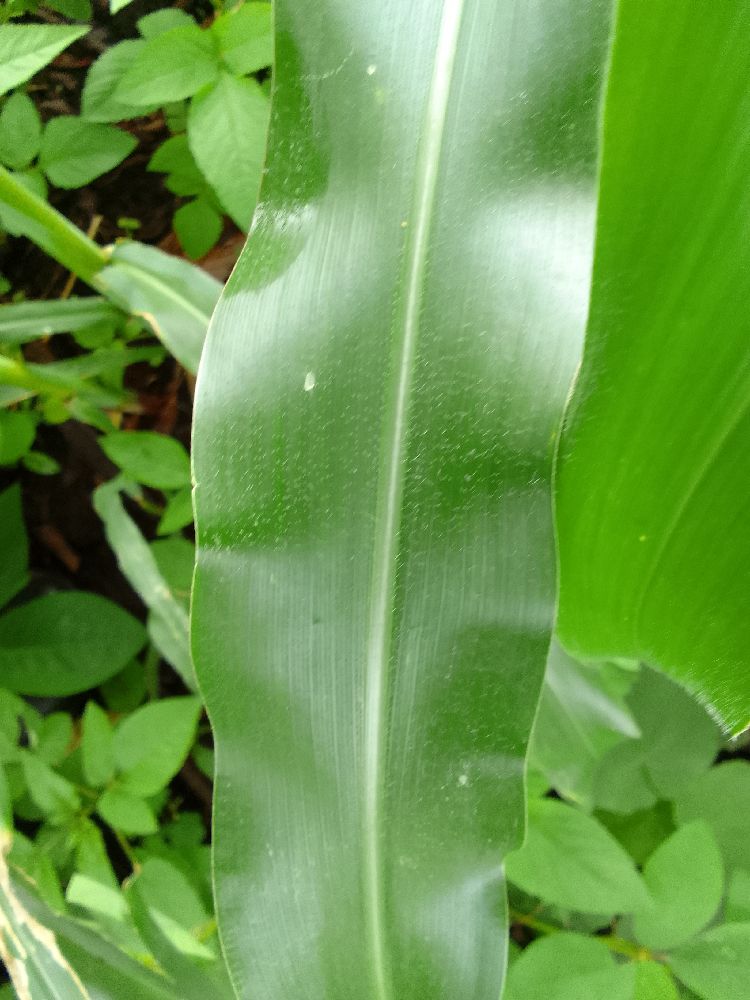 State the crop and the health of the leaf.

maize, healthy
